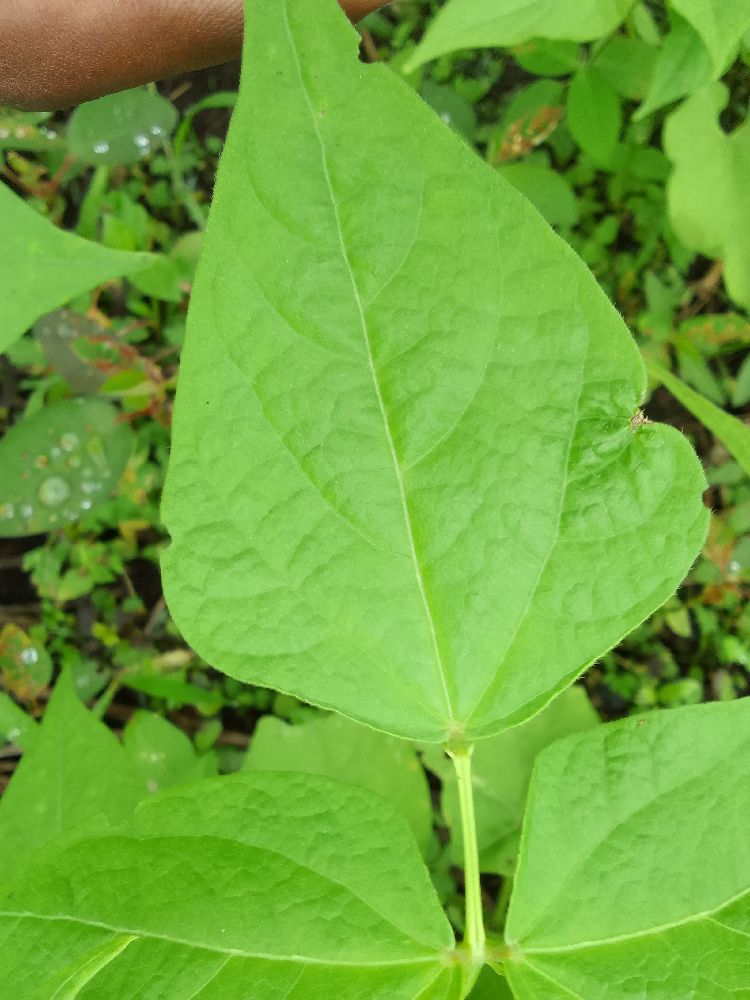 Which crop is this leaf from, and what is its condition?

common bean, healthy
